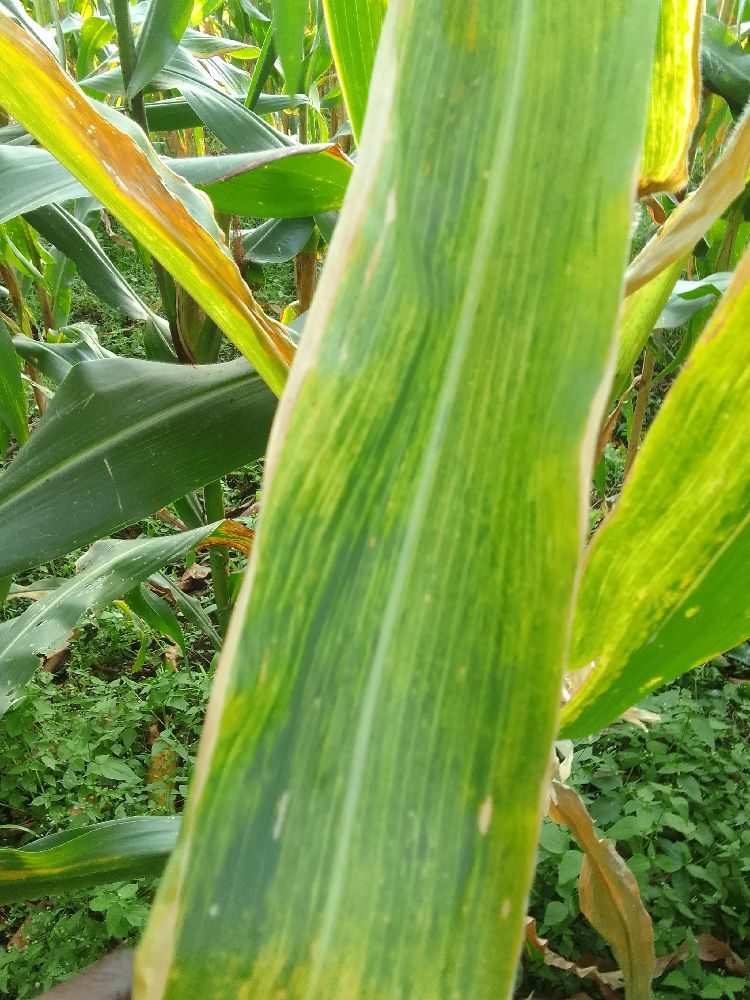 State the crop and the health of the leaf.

maize, maize lethal necrosis
